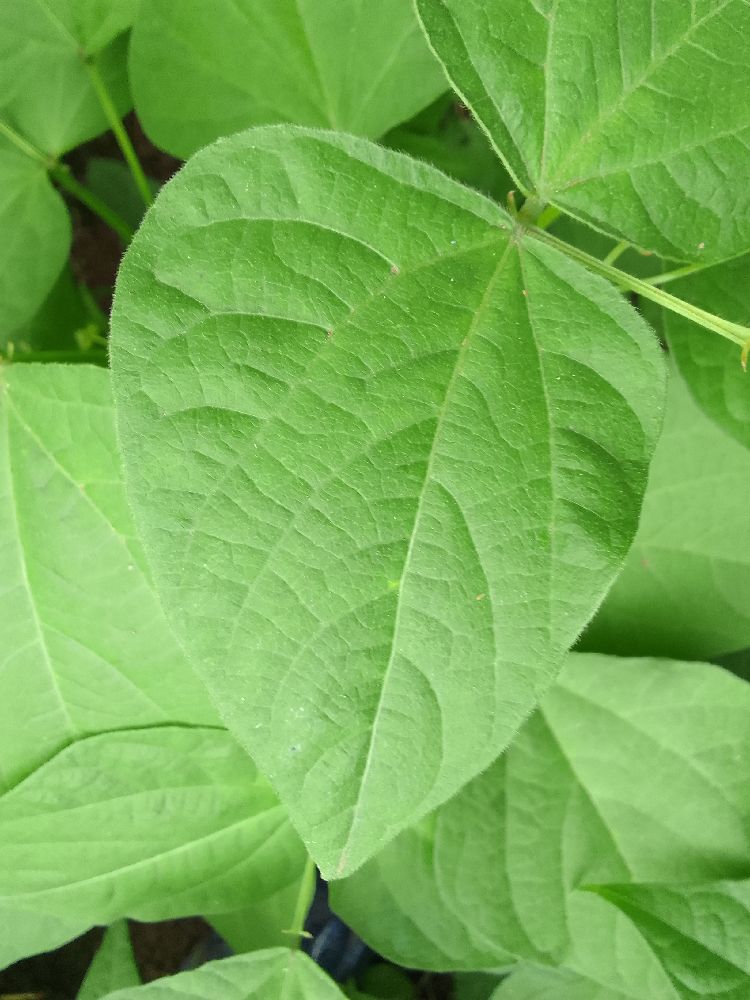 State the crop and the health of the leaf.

common bean, healthy
